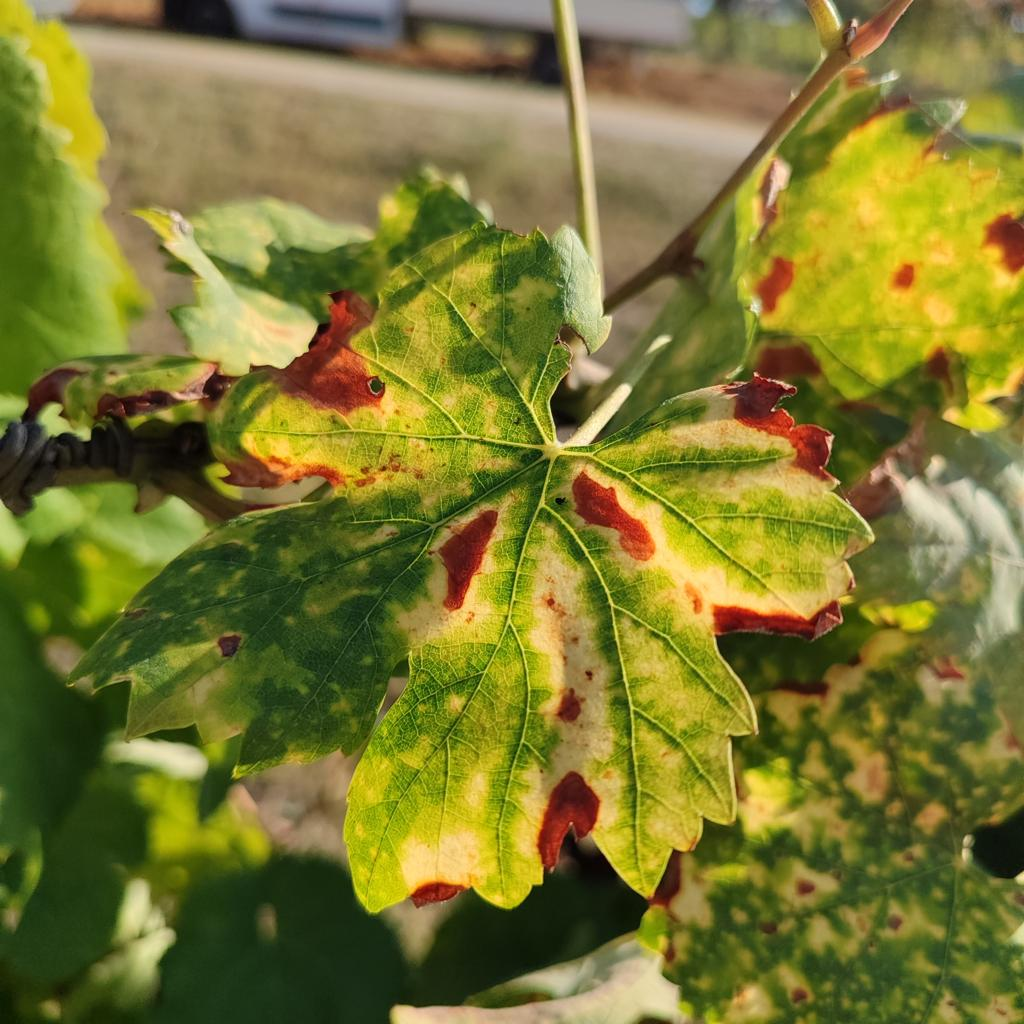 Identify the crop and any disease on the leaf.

grapevine, esca complex
